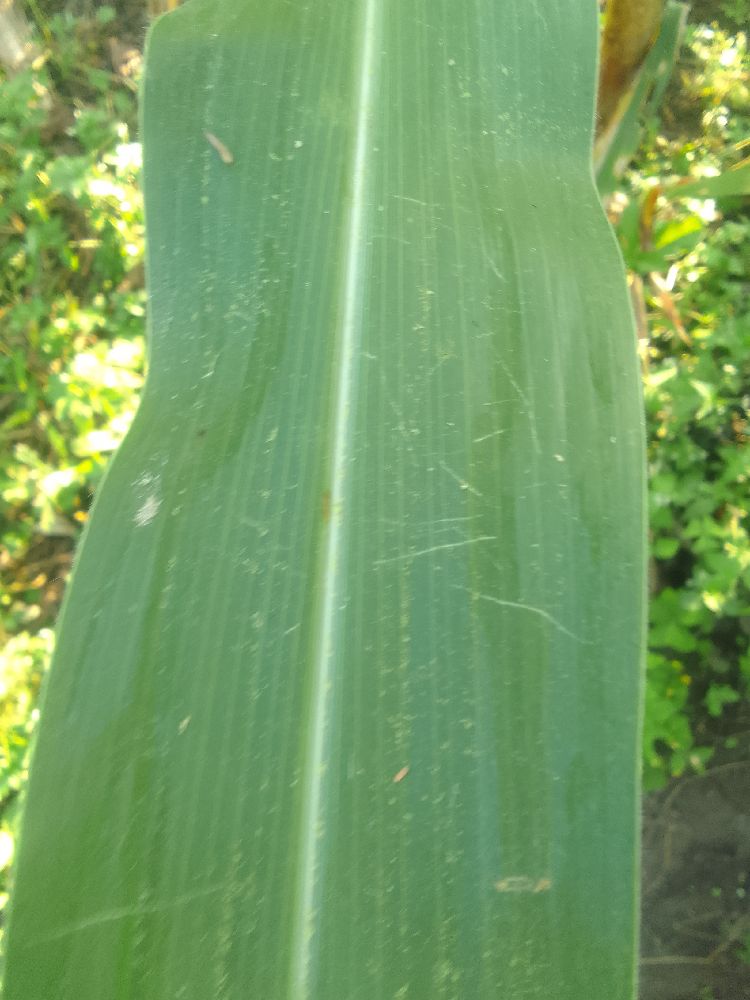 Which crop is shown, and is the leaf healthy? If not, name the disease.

maize, healthy
